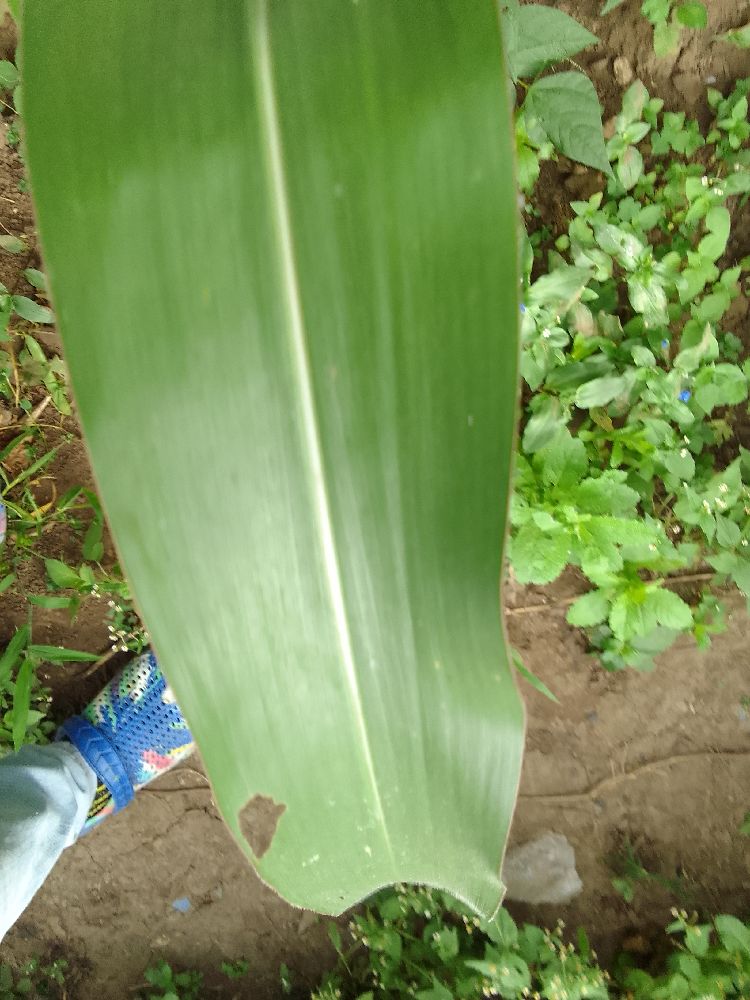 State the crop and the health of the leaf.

maize, healthy
